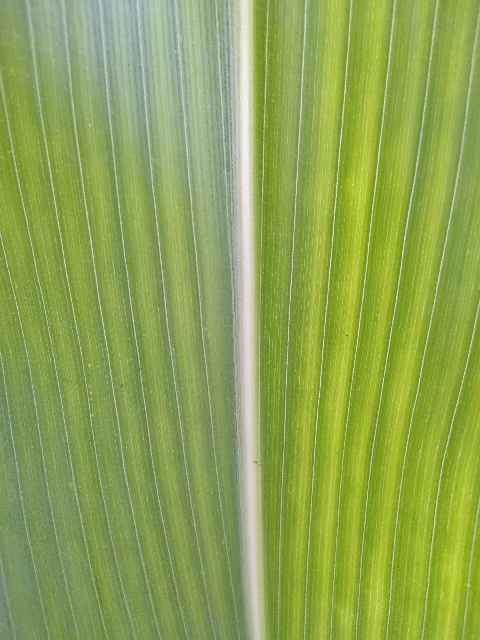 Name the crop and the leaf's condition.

maize, healthy
